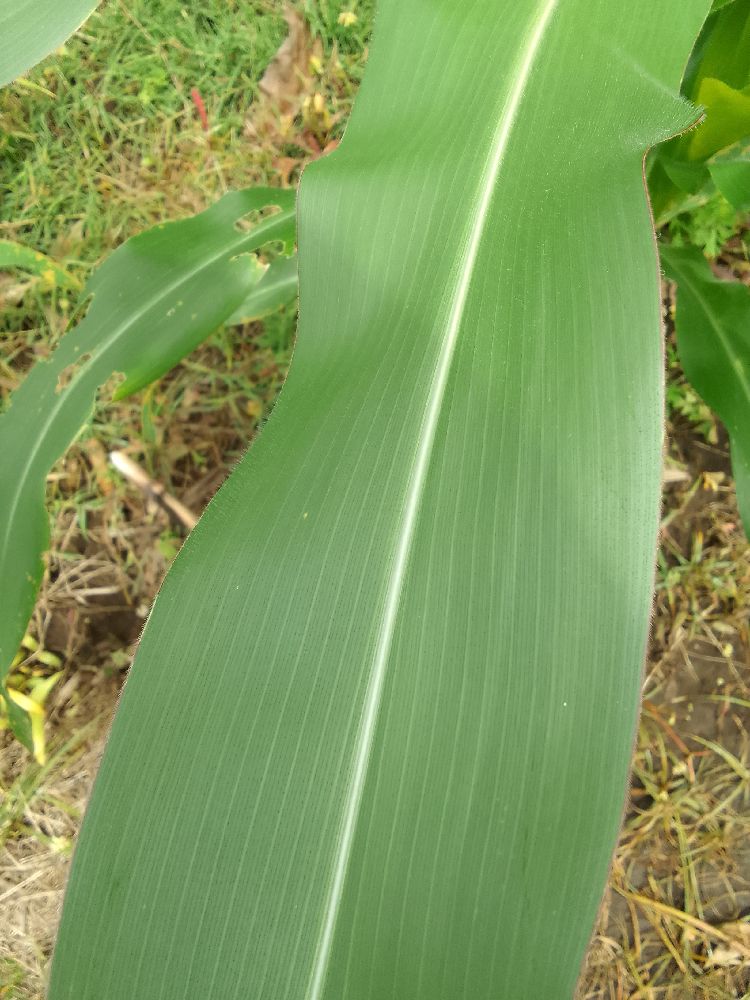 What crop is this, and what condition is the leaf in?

maize, healthy
